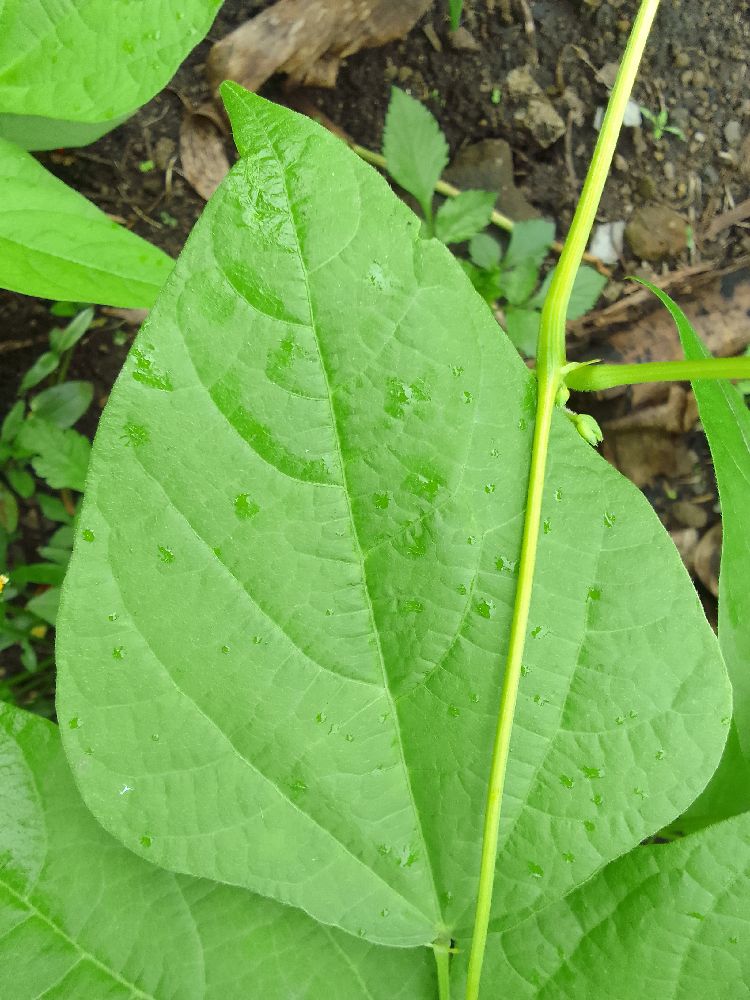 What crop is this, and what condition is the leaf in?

common bean, healthy
